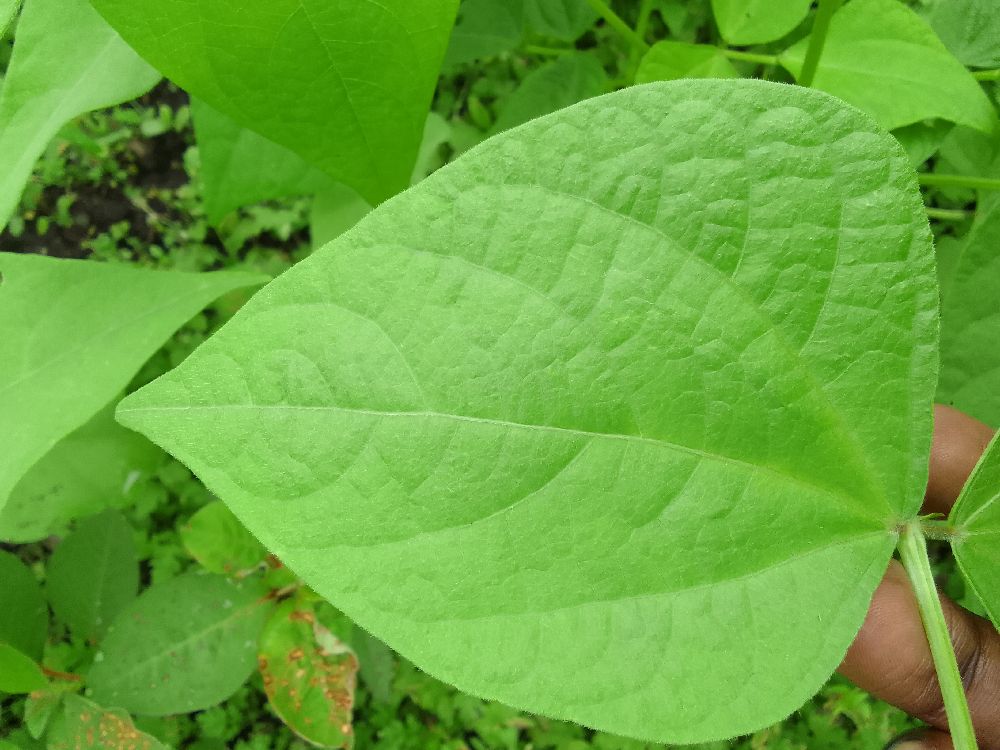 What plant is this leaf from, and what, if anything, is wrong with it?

common bean, healthy
